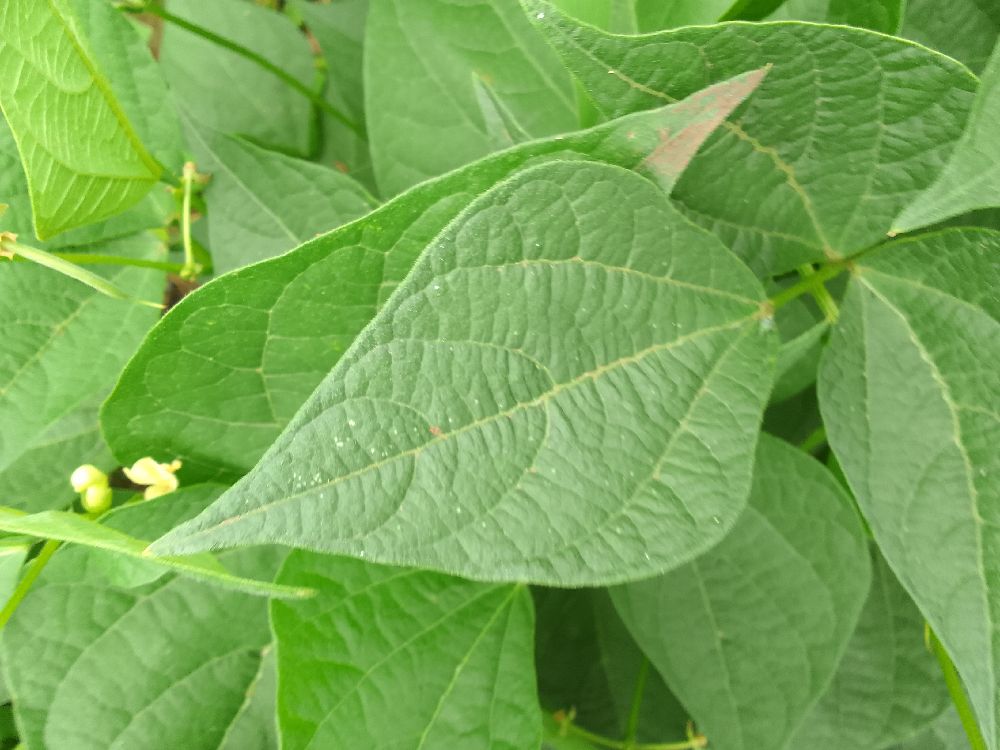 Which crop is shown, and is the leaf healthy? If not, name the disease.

common bean, healthy
